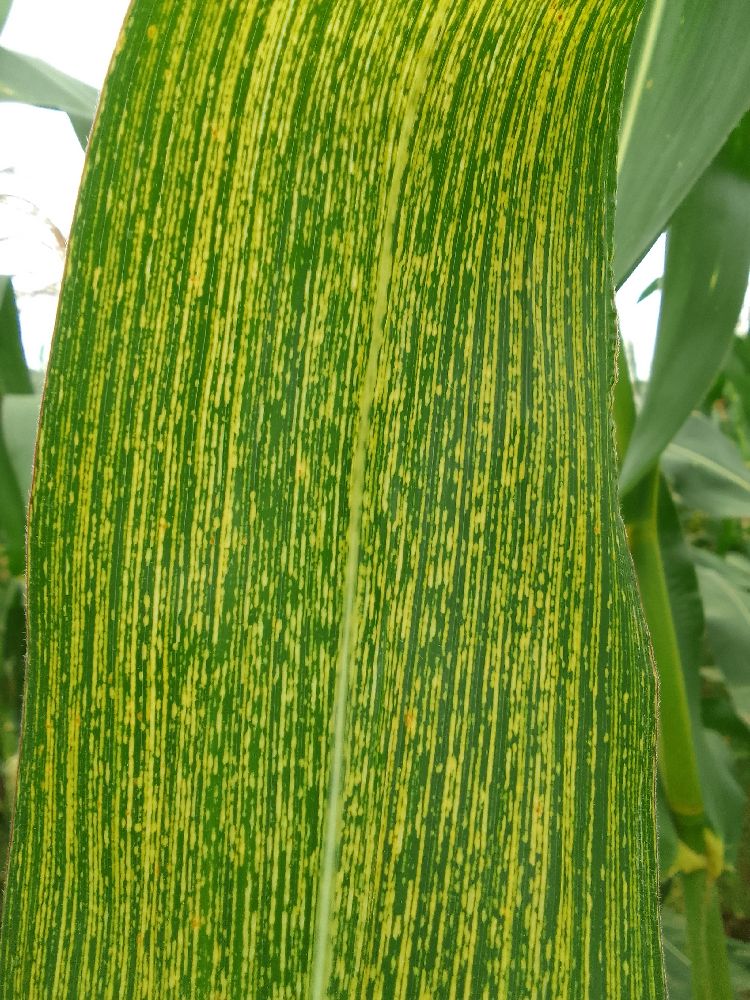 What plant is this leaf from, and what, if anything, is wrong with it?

maize, maize streak virus
